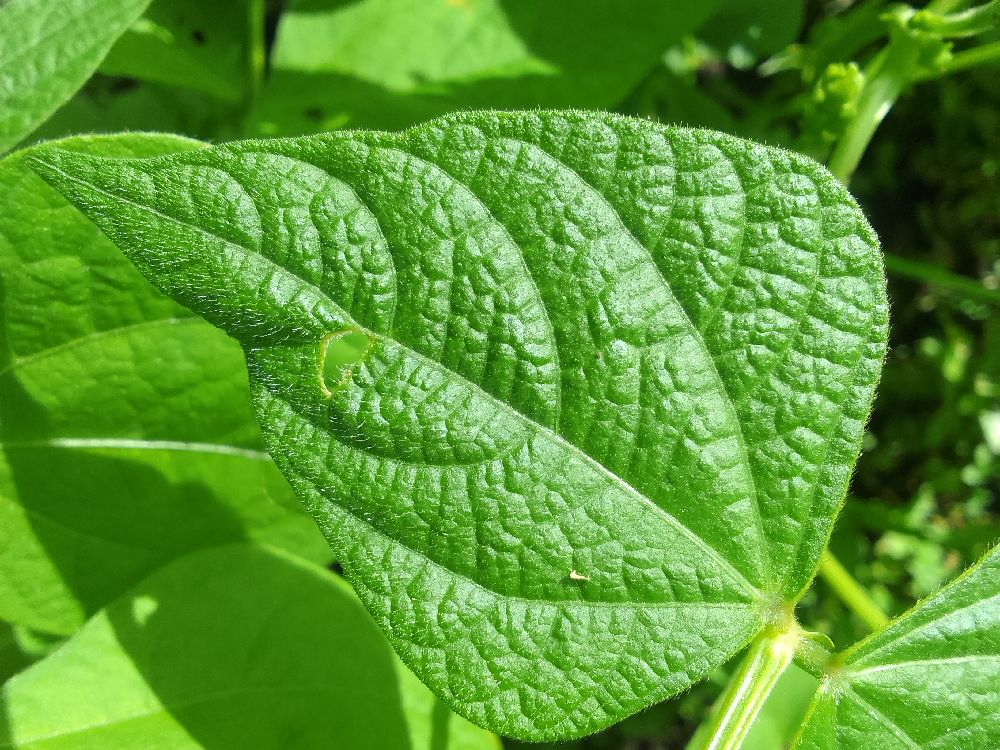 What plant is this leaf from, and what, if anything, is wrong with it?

common bean, healthy
